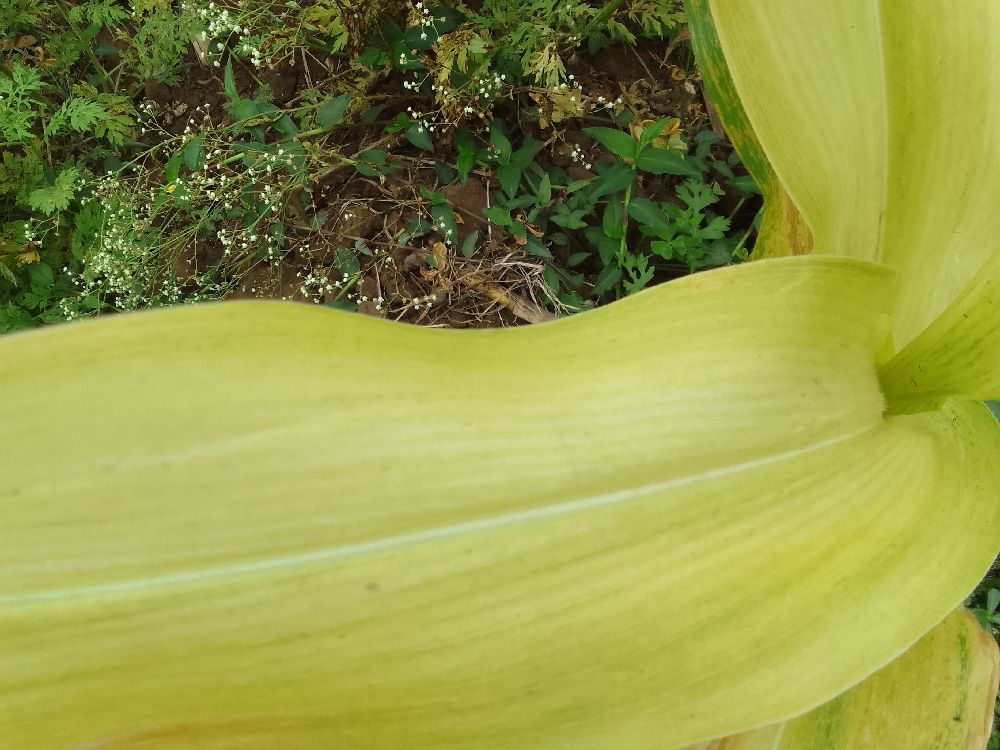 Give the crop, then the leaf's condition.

maize, maize lethal necrosis
